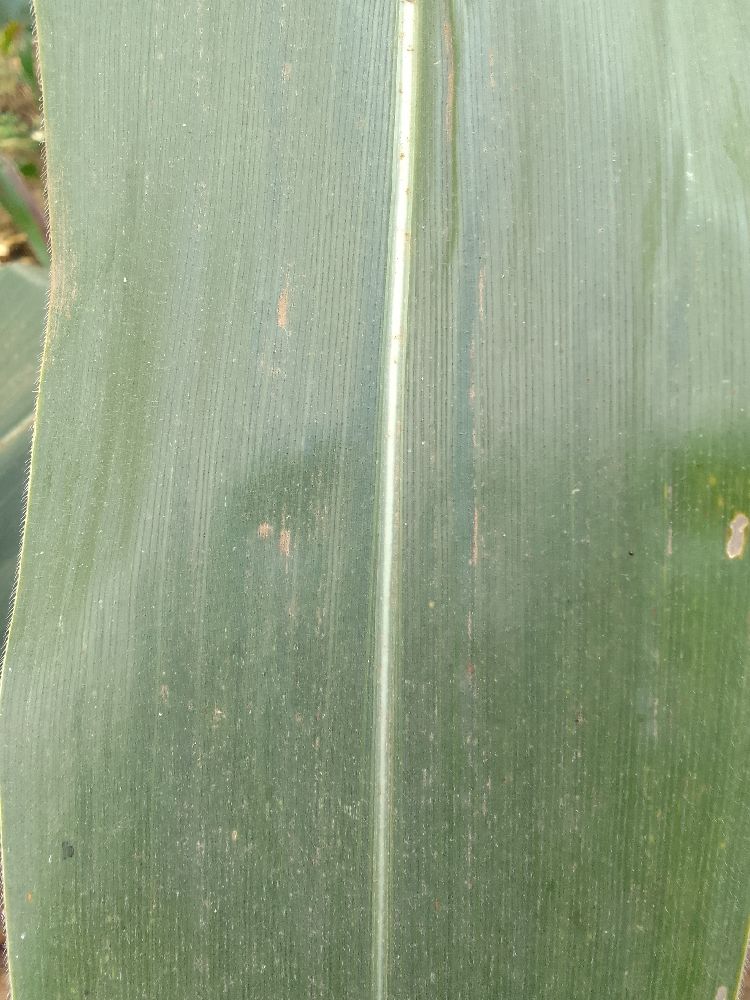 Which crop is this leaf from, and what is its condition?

maize, healthy
